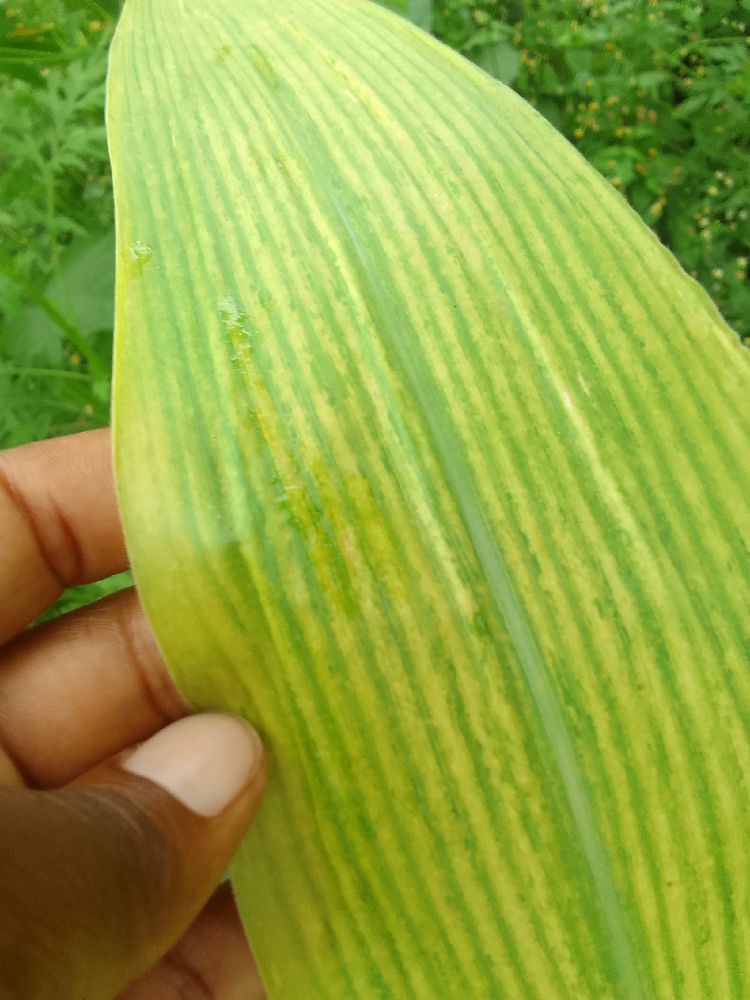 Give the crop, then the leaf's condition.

maize, maize lethal necrosis
